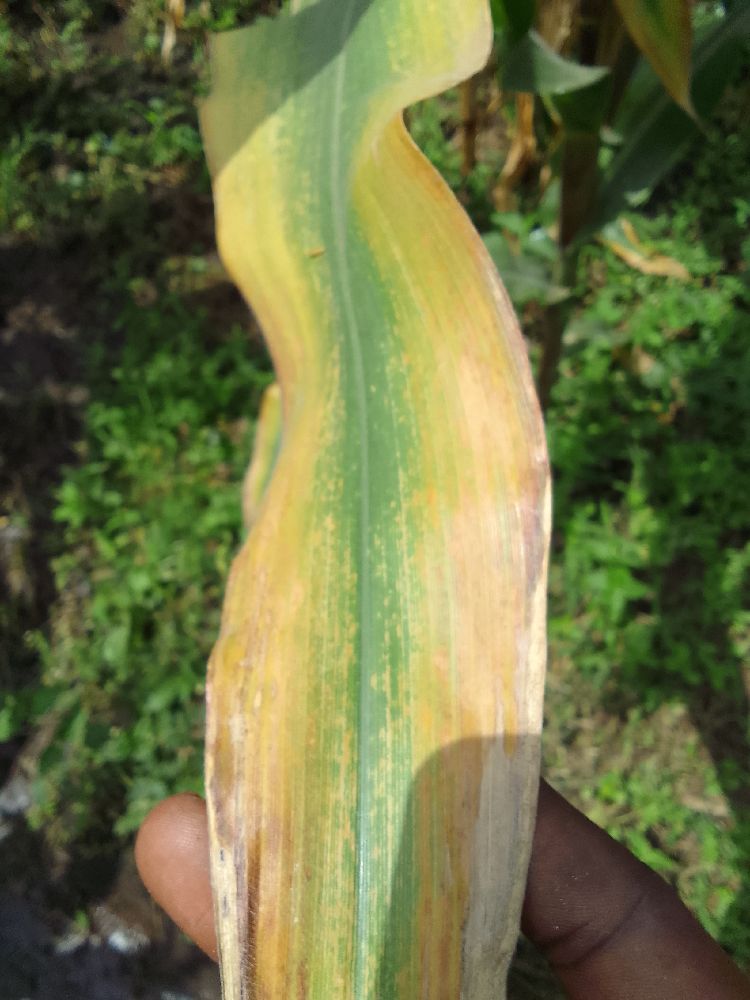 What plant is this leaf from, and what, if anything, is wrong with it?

maize, maize lethal necrosis
